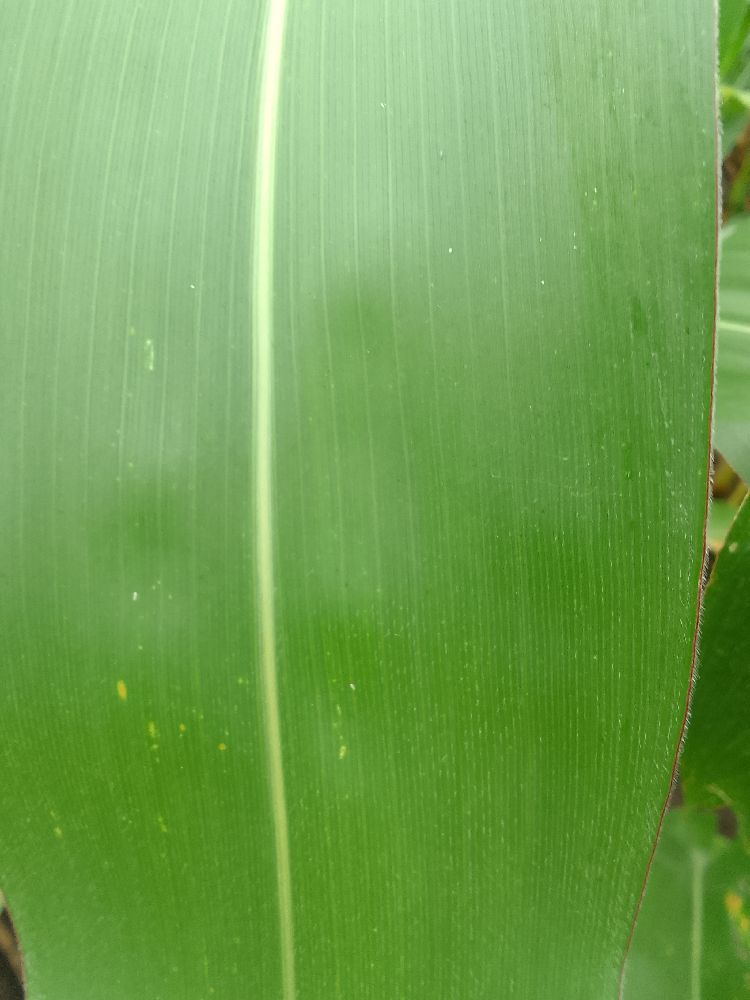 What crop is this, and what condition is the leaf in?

maize, healthy
